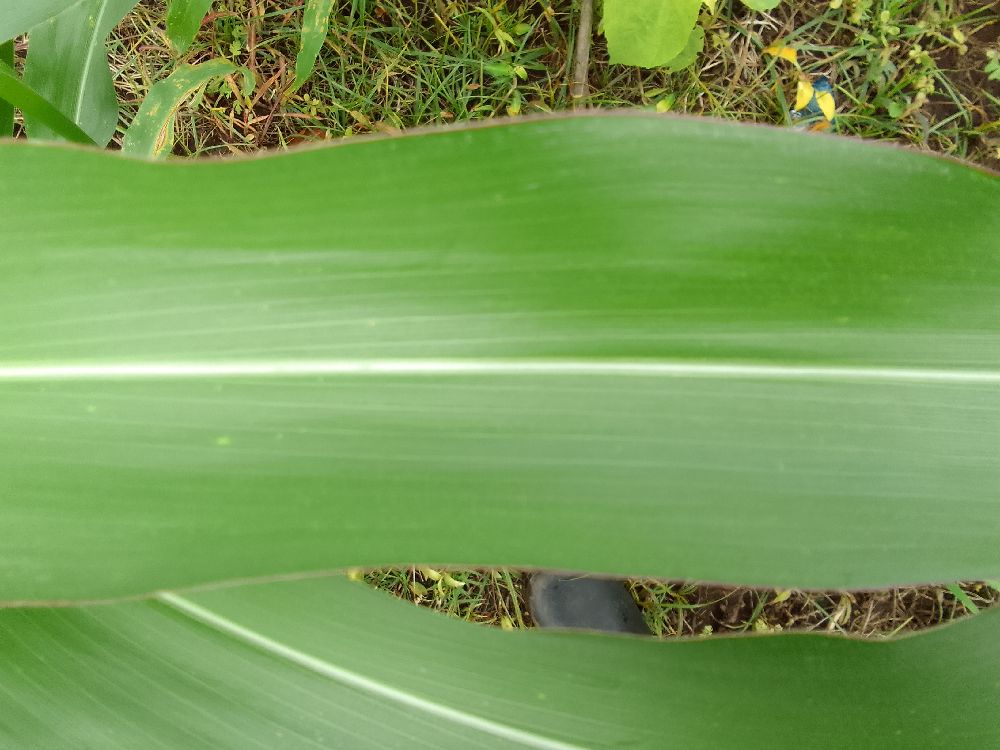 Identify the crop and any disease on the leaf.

maize, healthy
